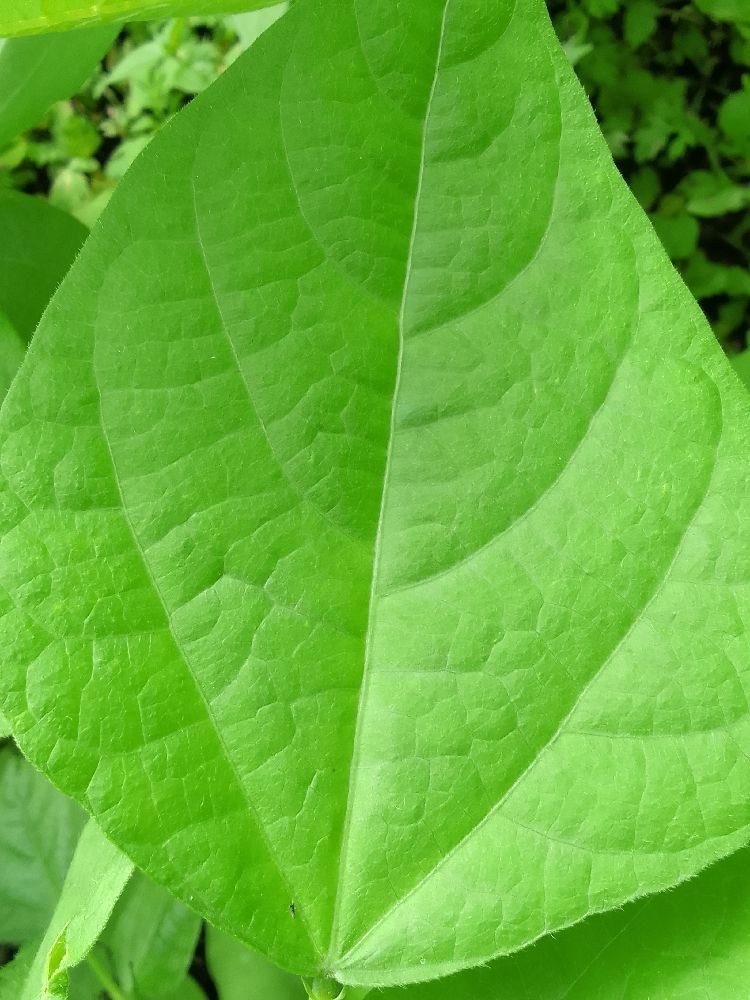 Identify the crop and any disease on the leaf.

common bean, healthy
